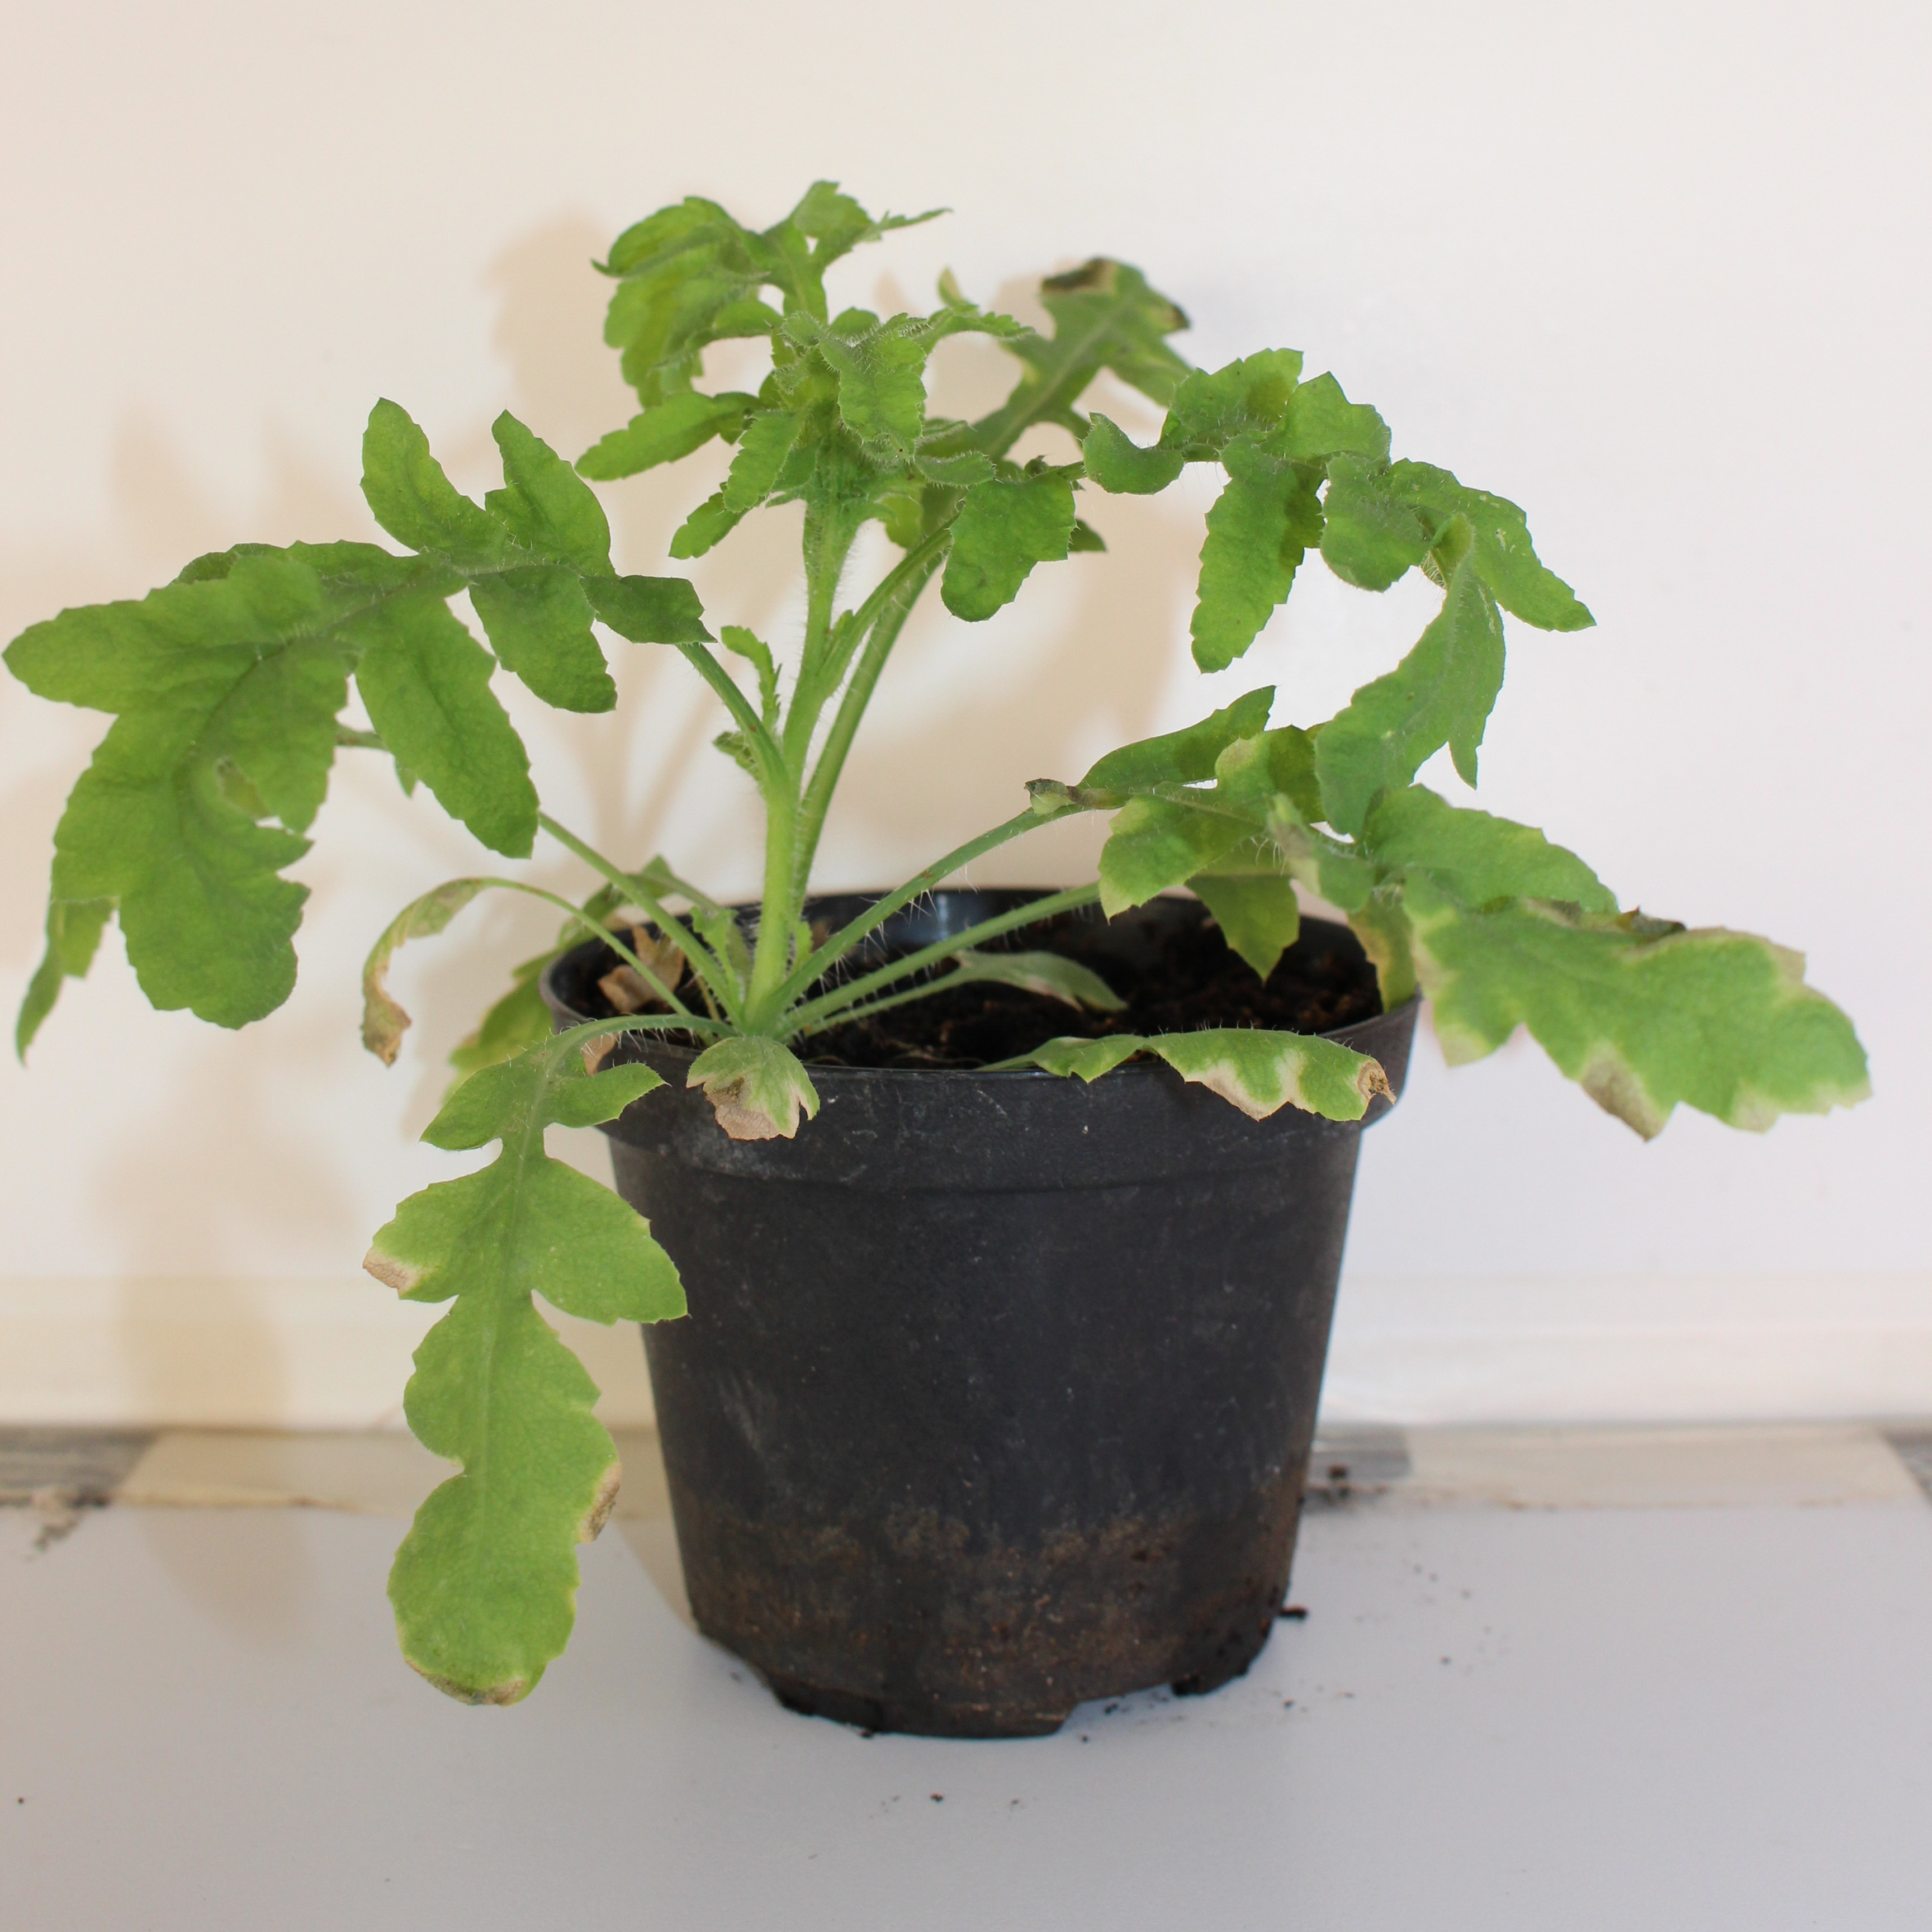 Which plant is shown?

Papaver rhoeas
